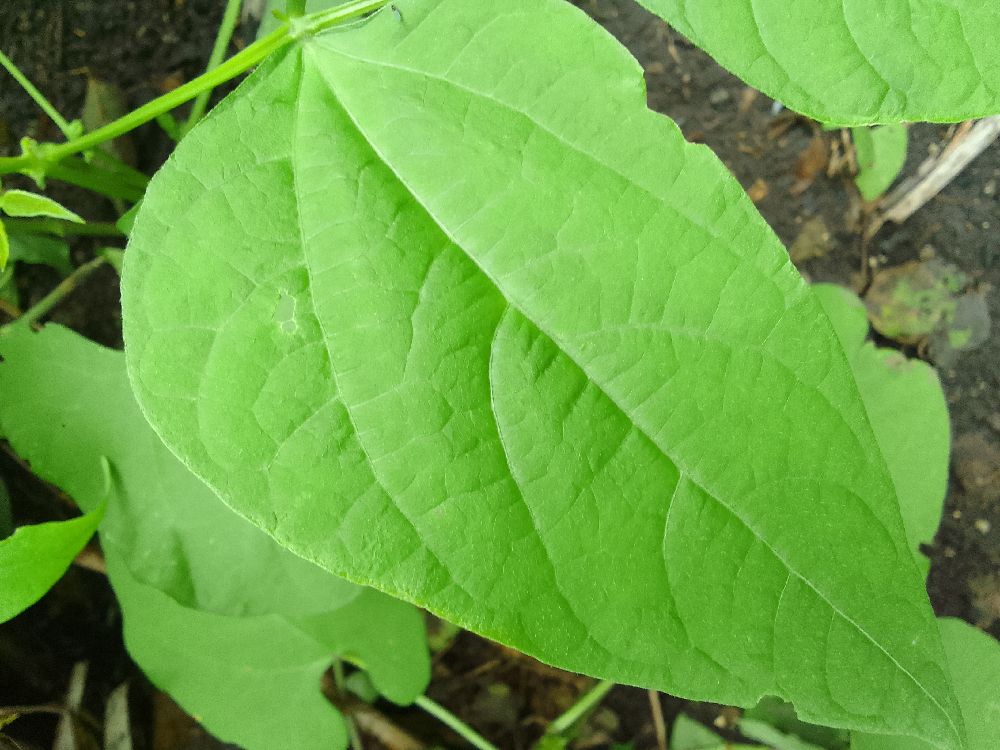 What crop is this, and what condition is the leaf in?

common bean, healthy
